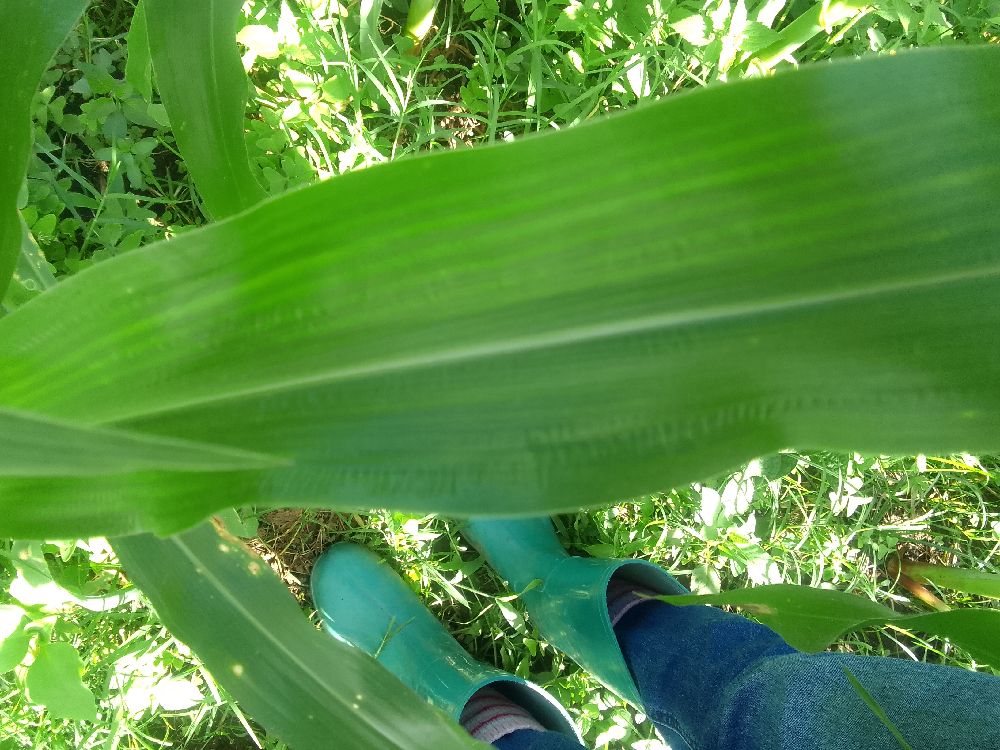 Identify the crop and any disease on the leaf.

maize, healthy
